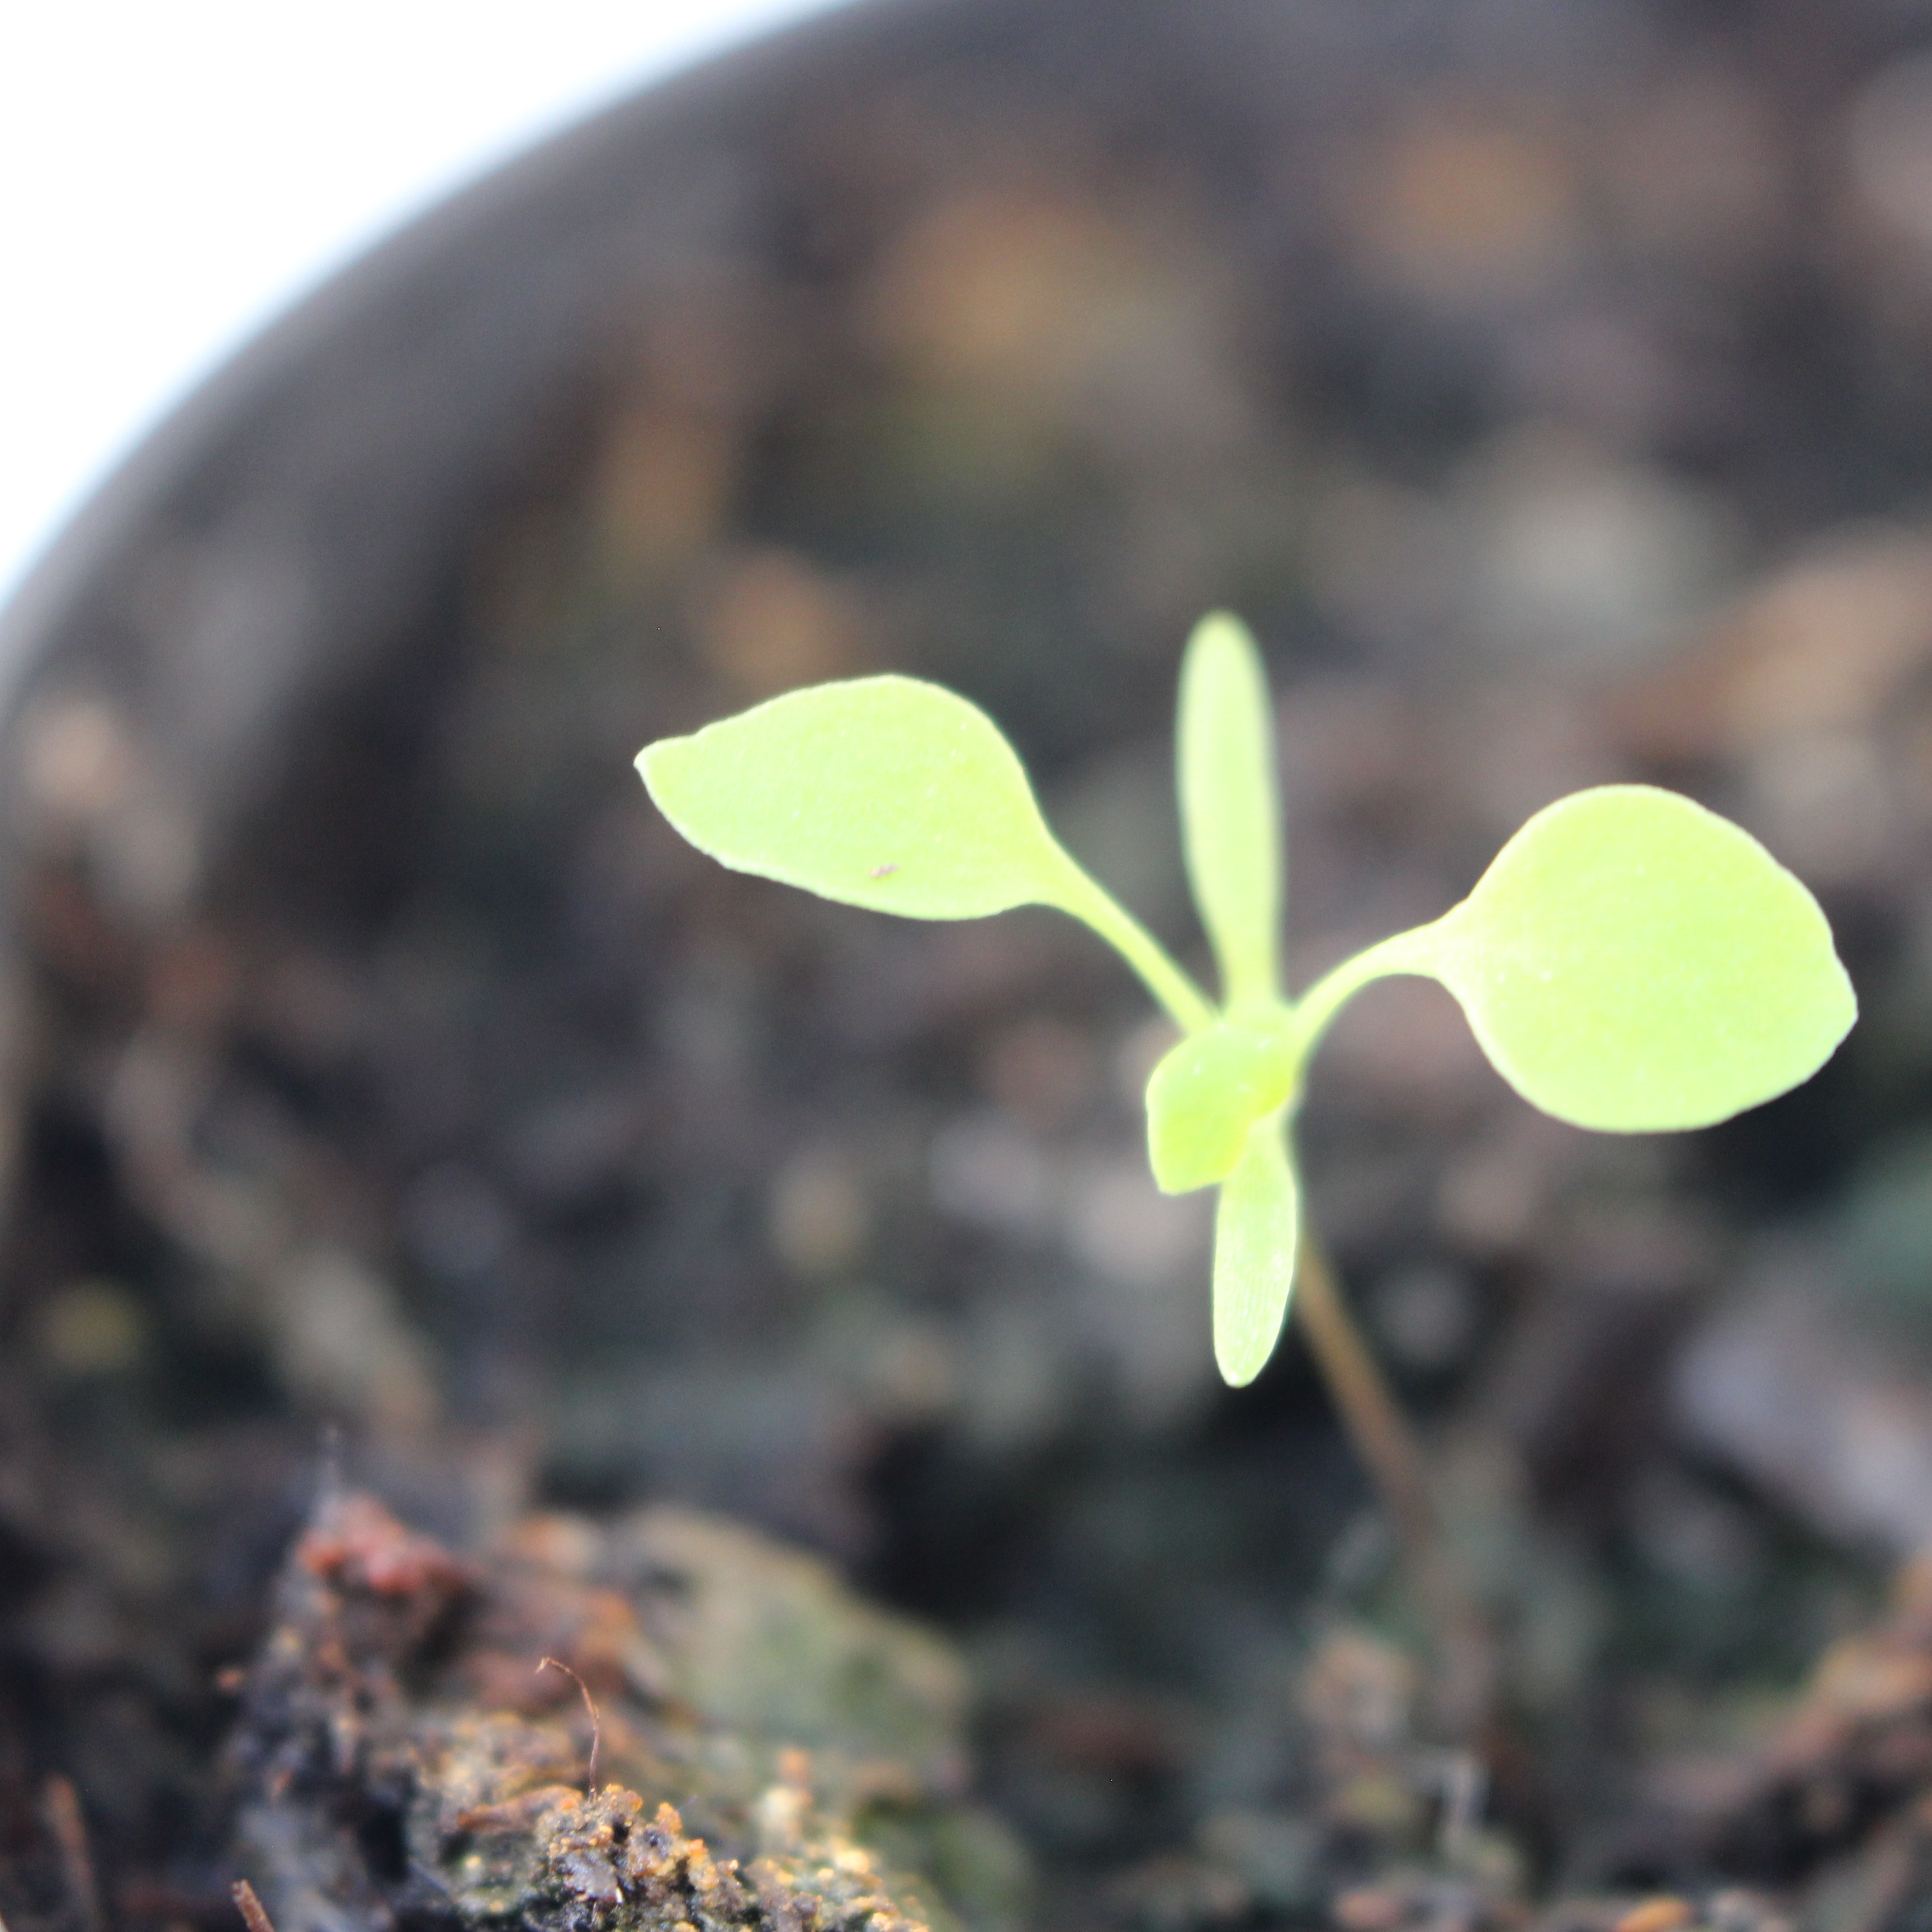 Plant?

Papaver rhoeas
